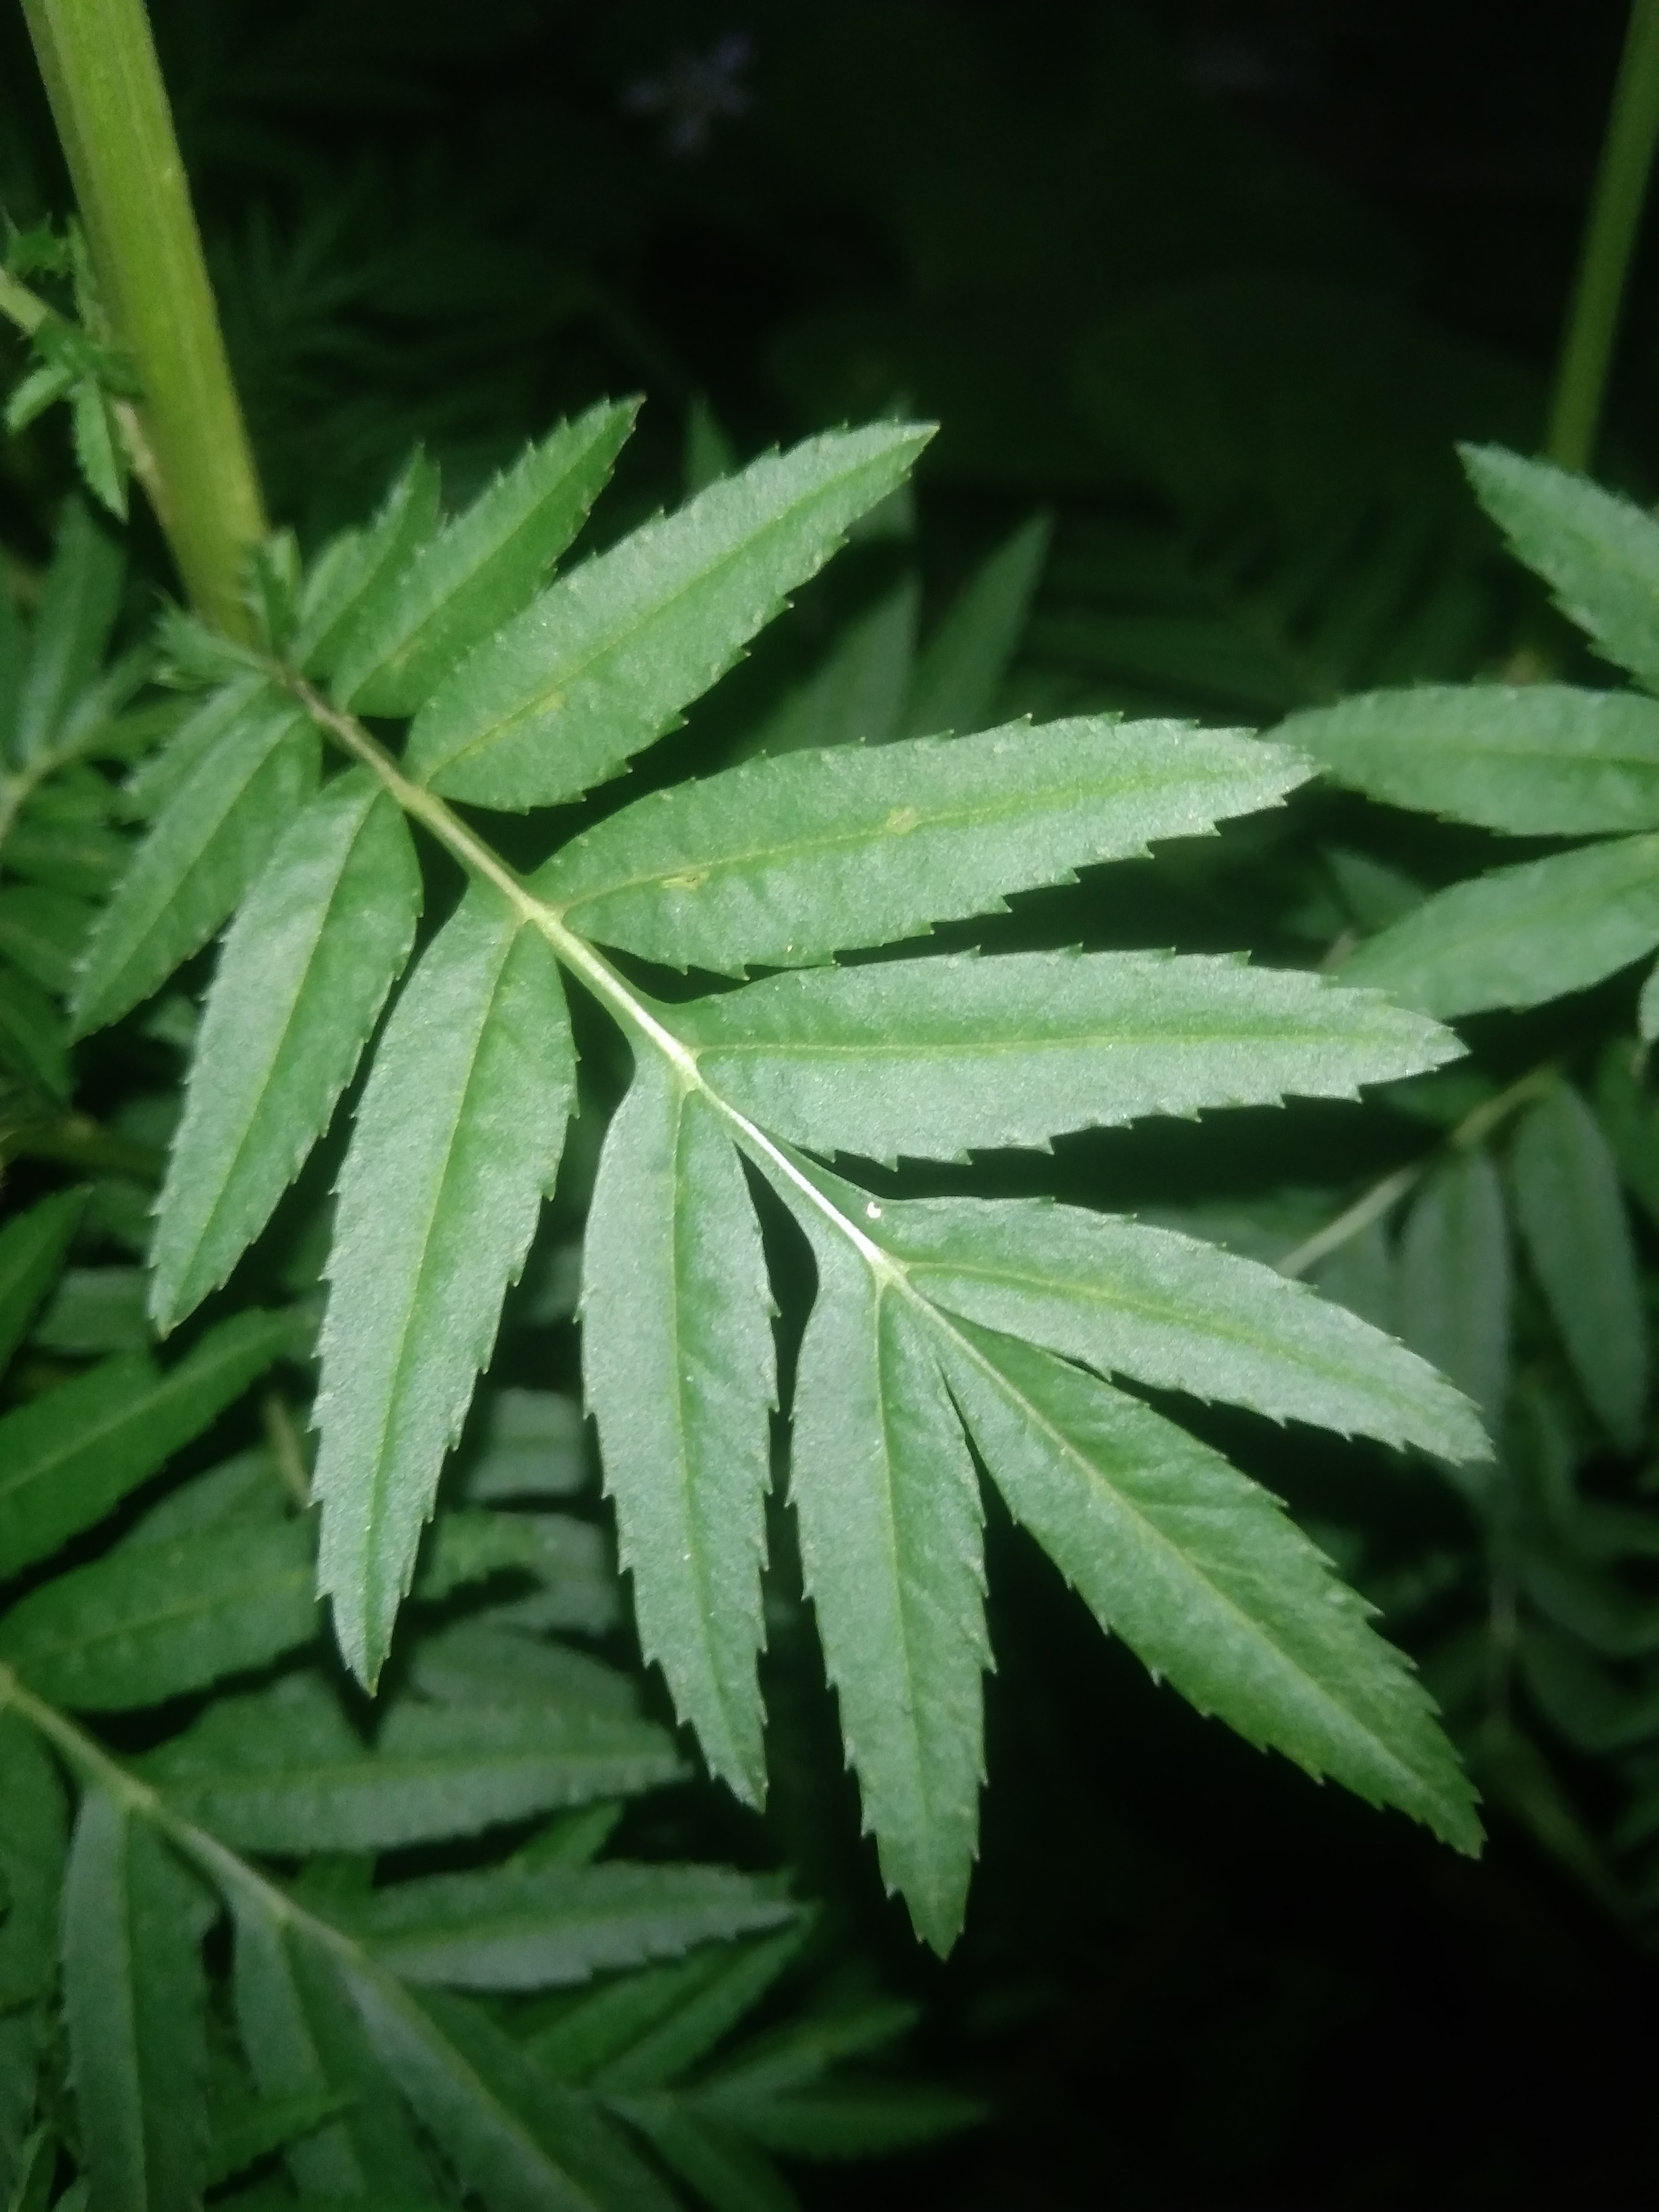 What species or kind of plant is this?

marigold
